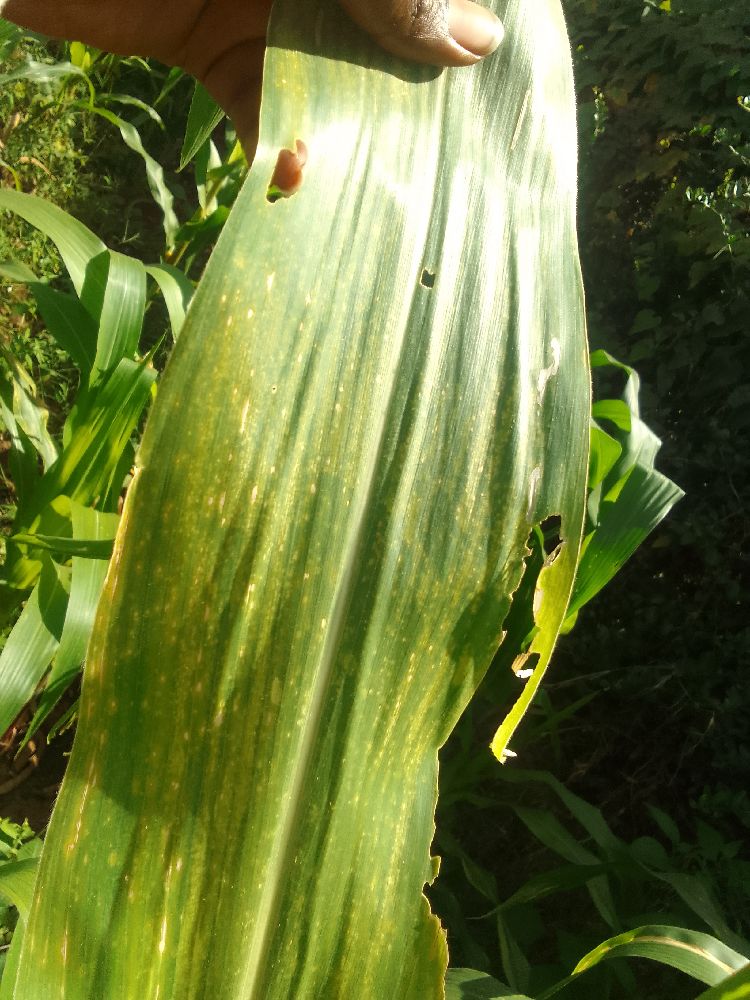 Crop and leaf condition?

maize, maize lethal necrosis
